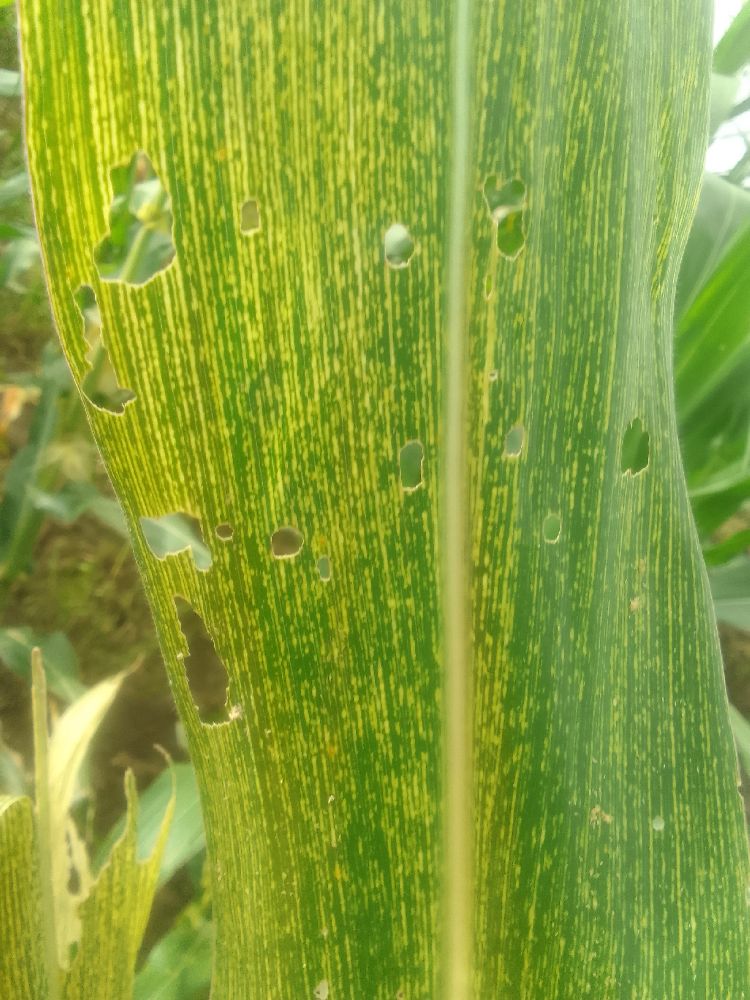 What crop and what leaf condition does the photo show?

maize, maize streak virus
